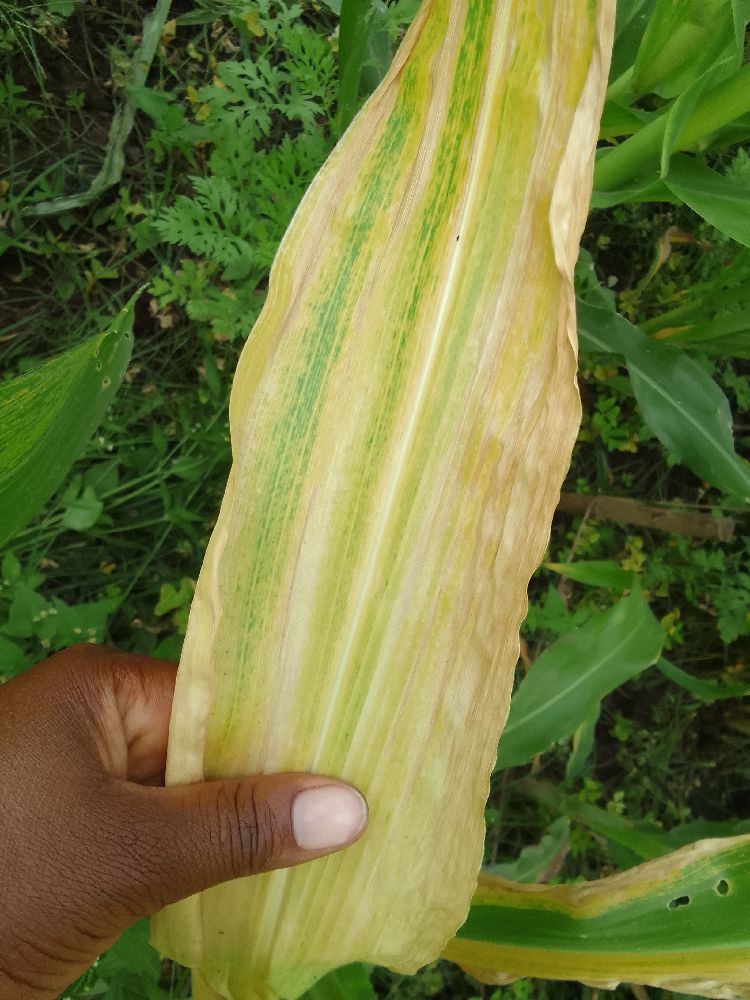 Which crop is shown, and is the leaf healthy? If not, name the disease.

maize, maize lethal necrosis
